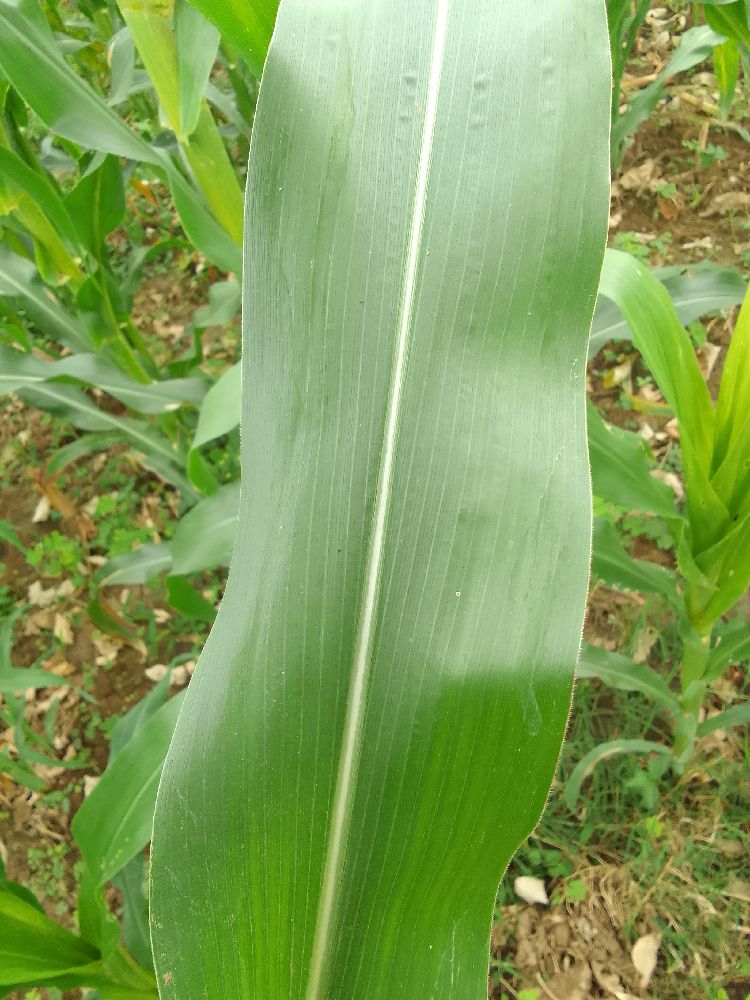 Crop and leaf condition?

maize, healthy
